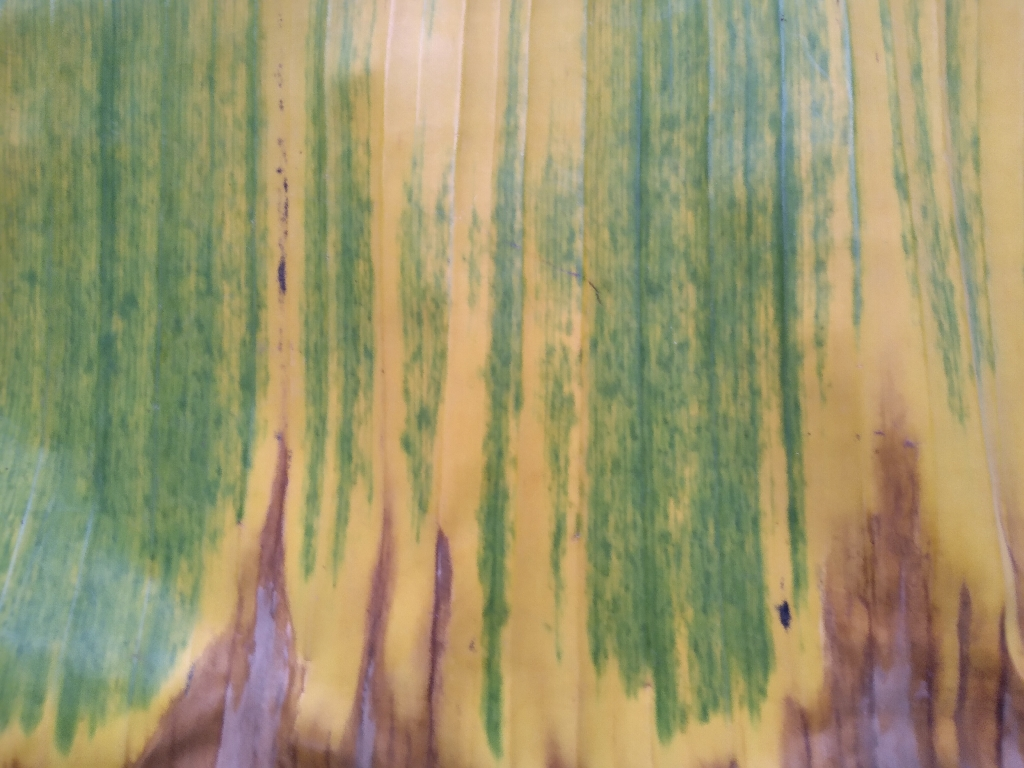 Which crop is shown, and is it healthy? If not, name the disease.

banana, fusarium wilt race 1
